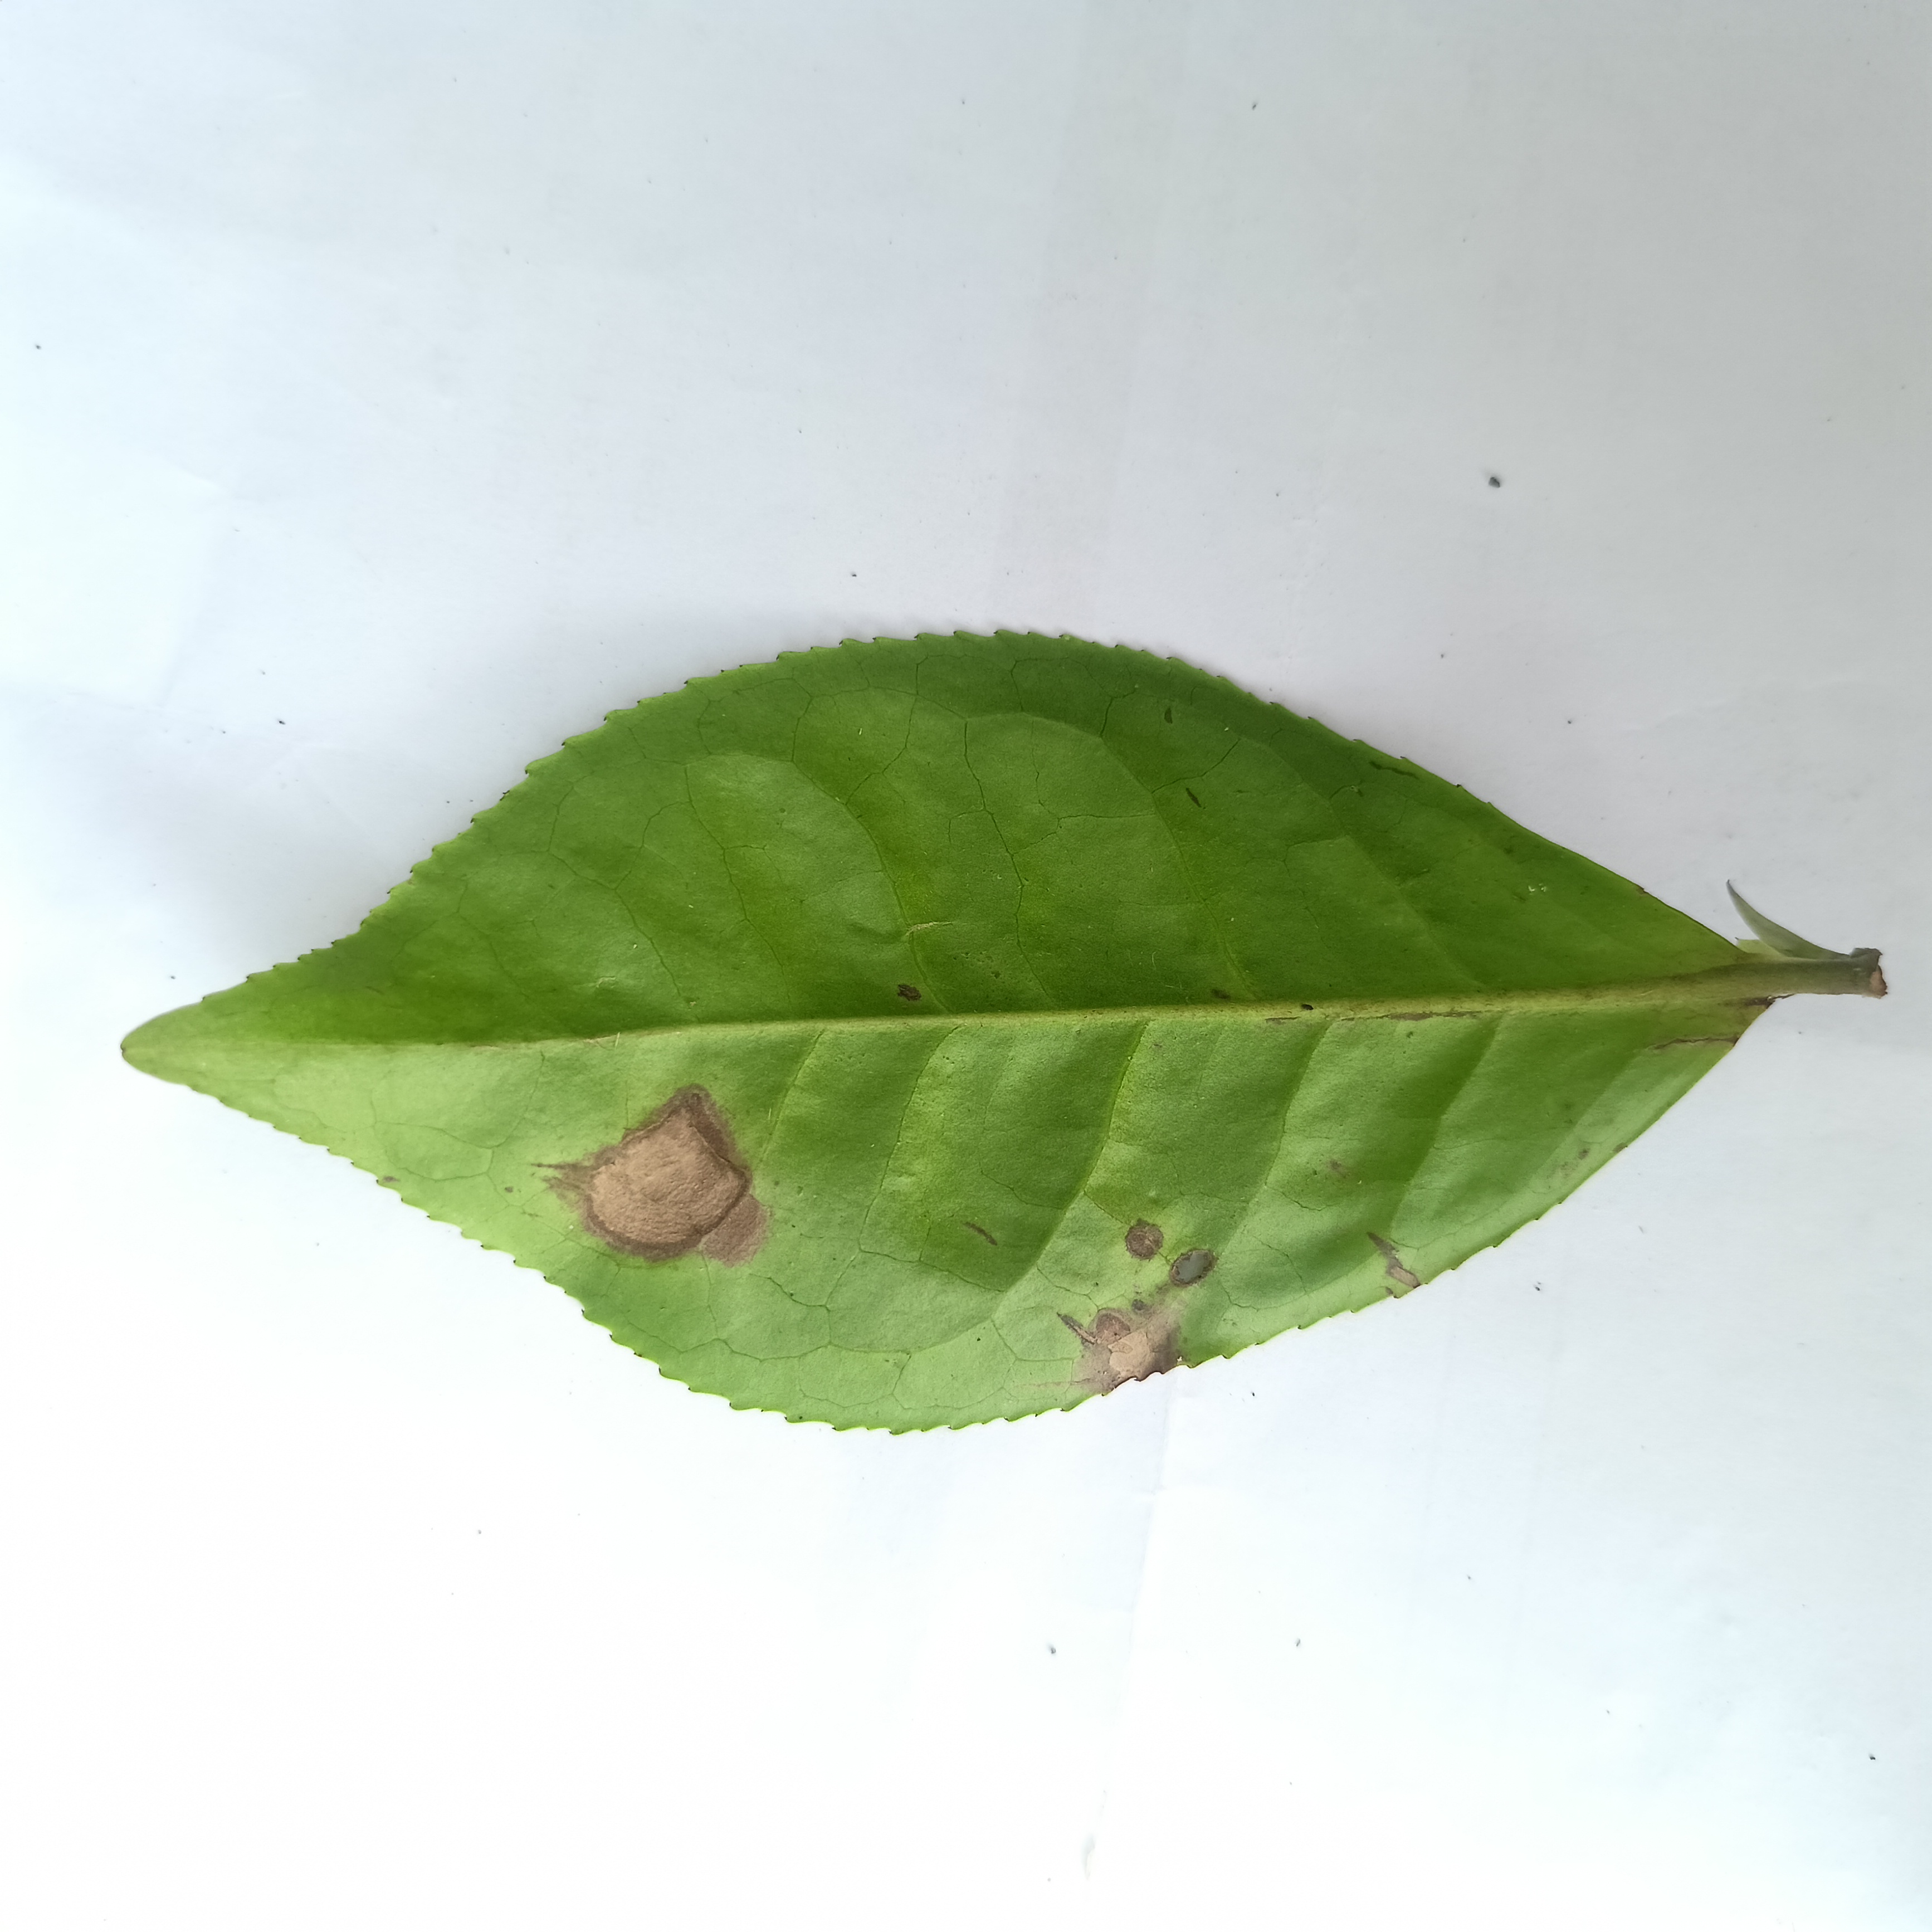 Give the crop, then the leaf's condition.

tea, brown blight
